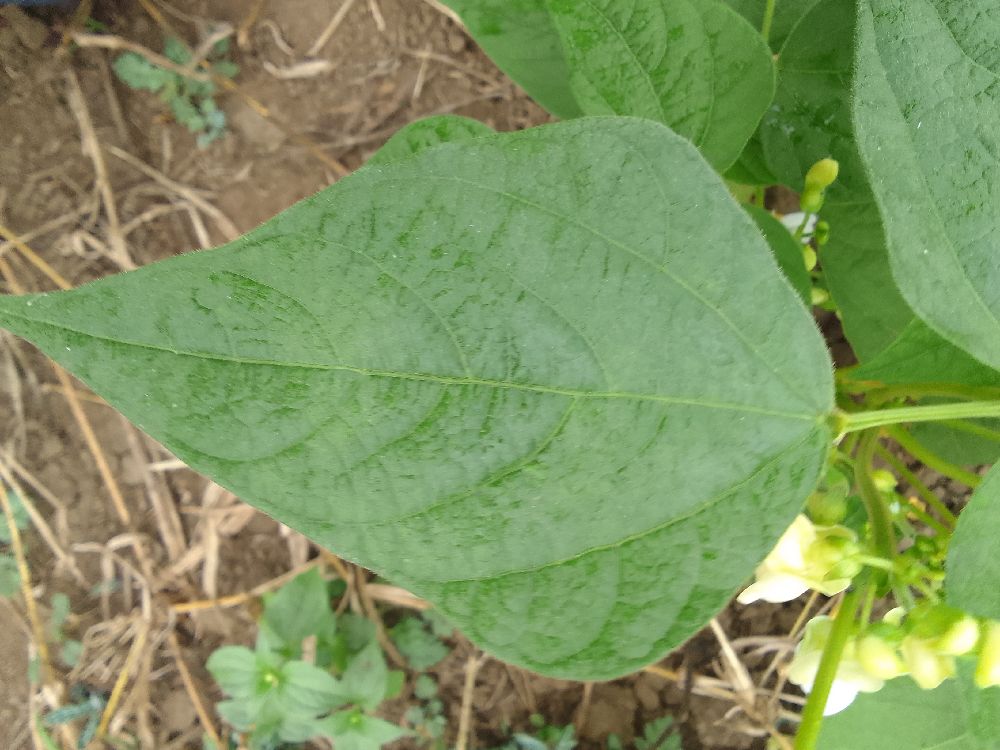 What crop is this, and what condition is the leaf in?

common bean, healthy
